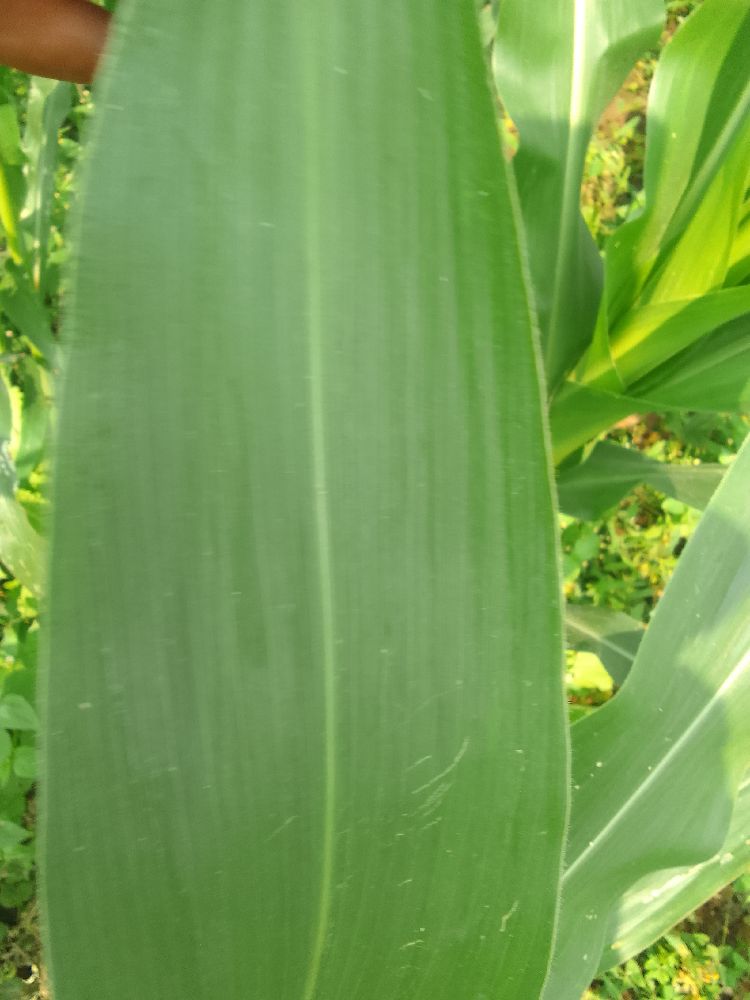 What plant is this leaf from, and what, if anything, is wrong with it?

maize, healthy
